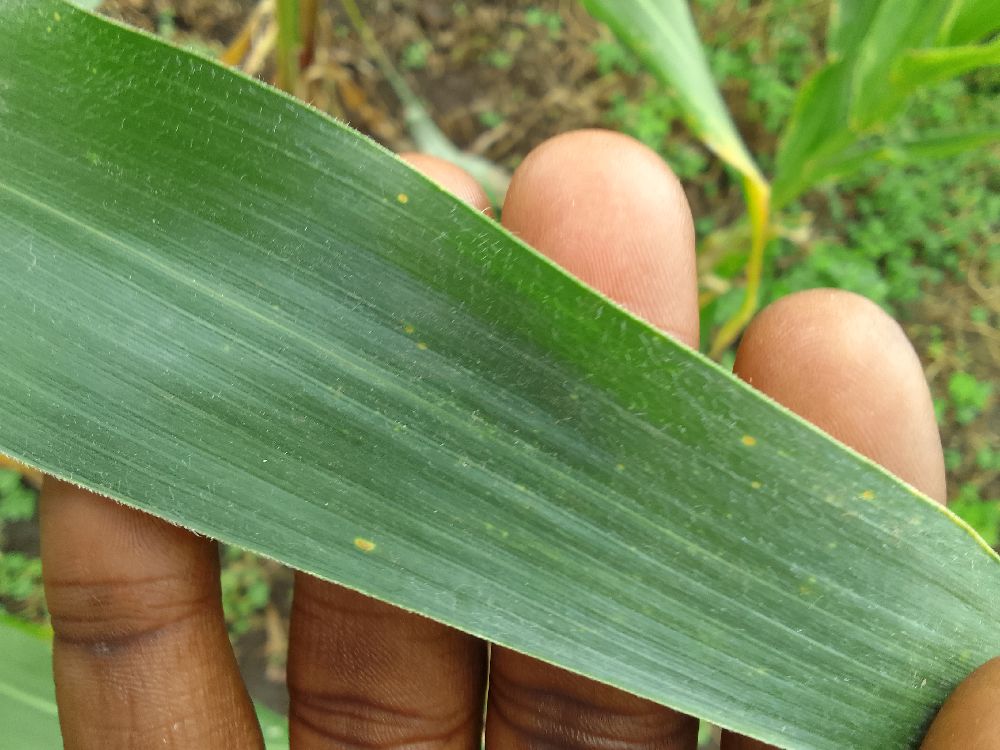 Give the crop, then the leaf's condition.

maize, healthy
